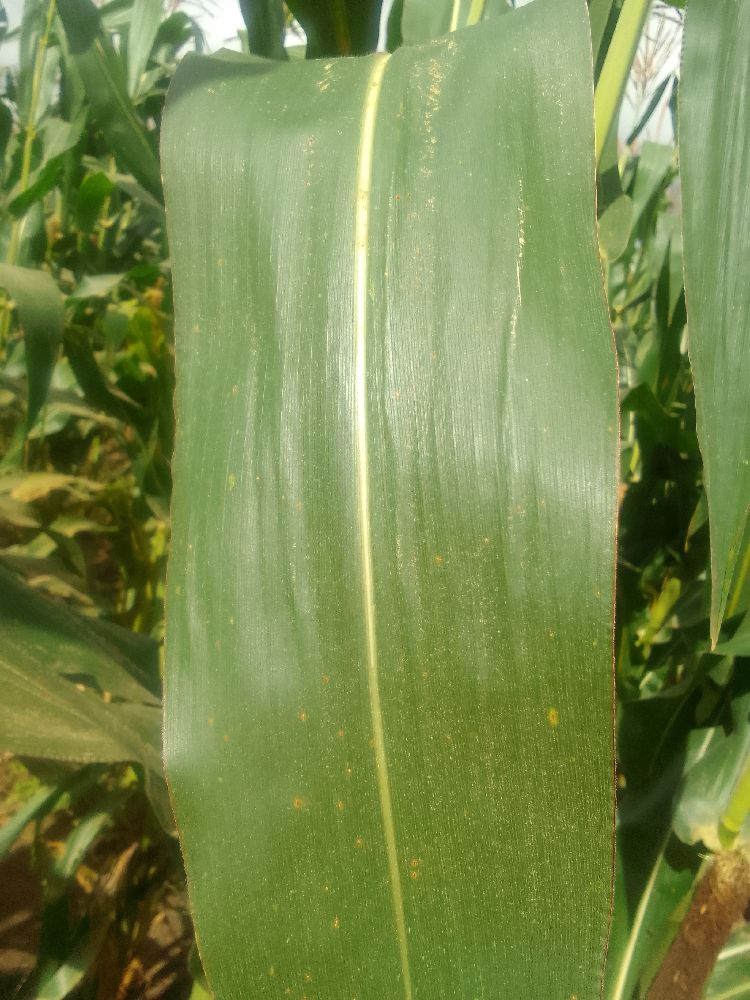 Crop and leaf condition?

maize, healthy
